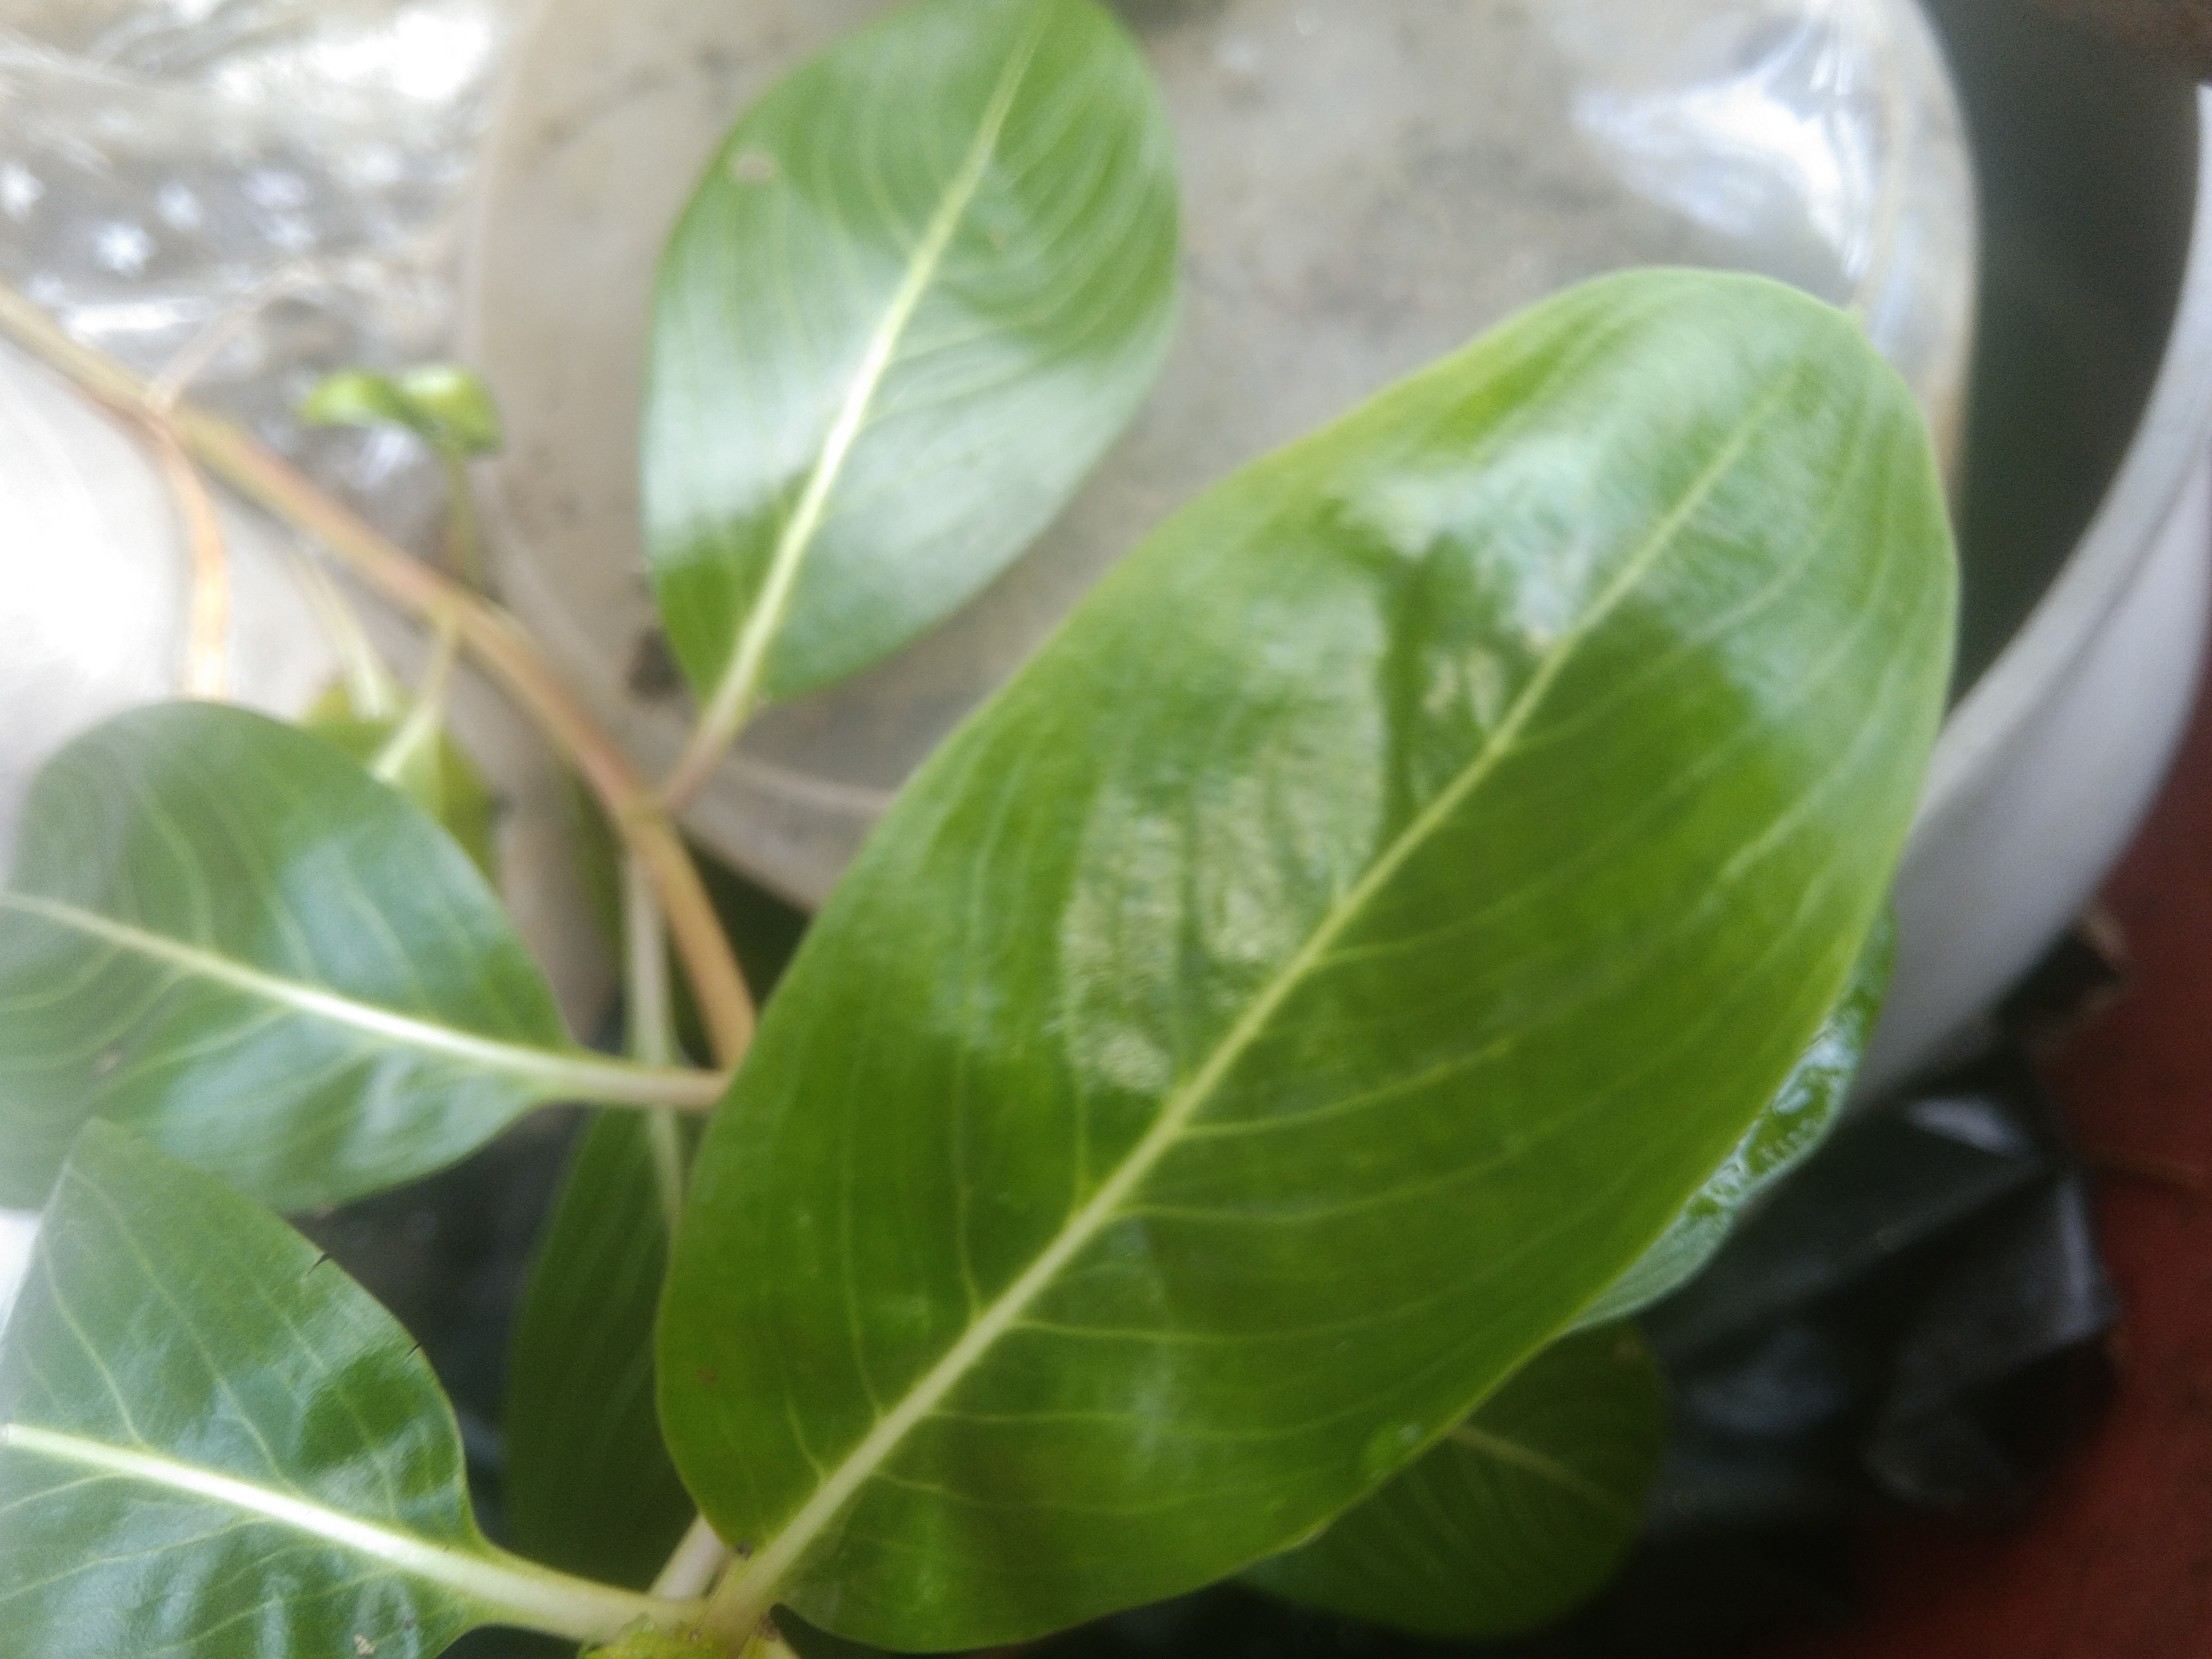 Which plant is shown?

rose periwinkle
